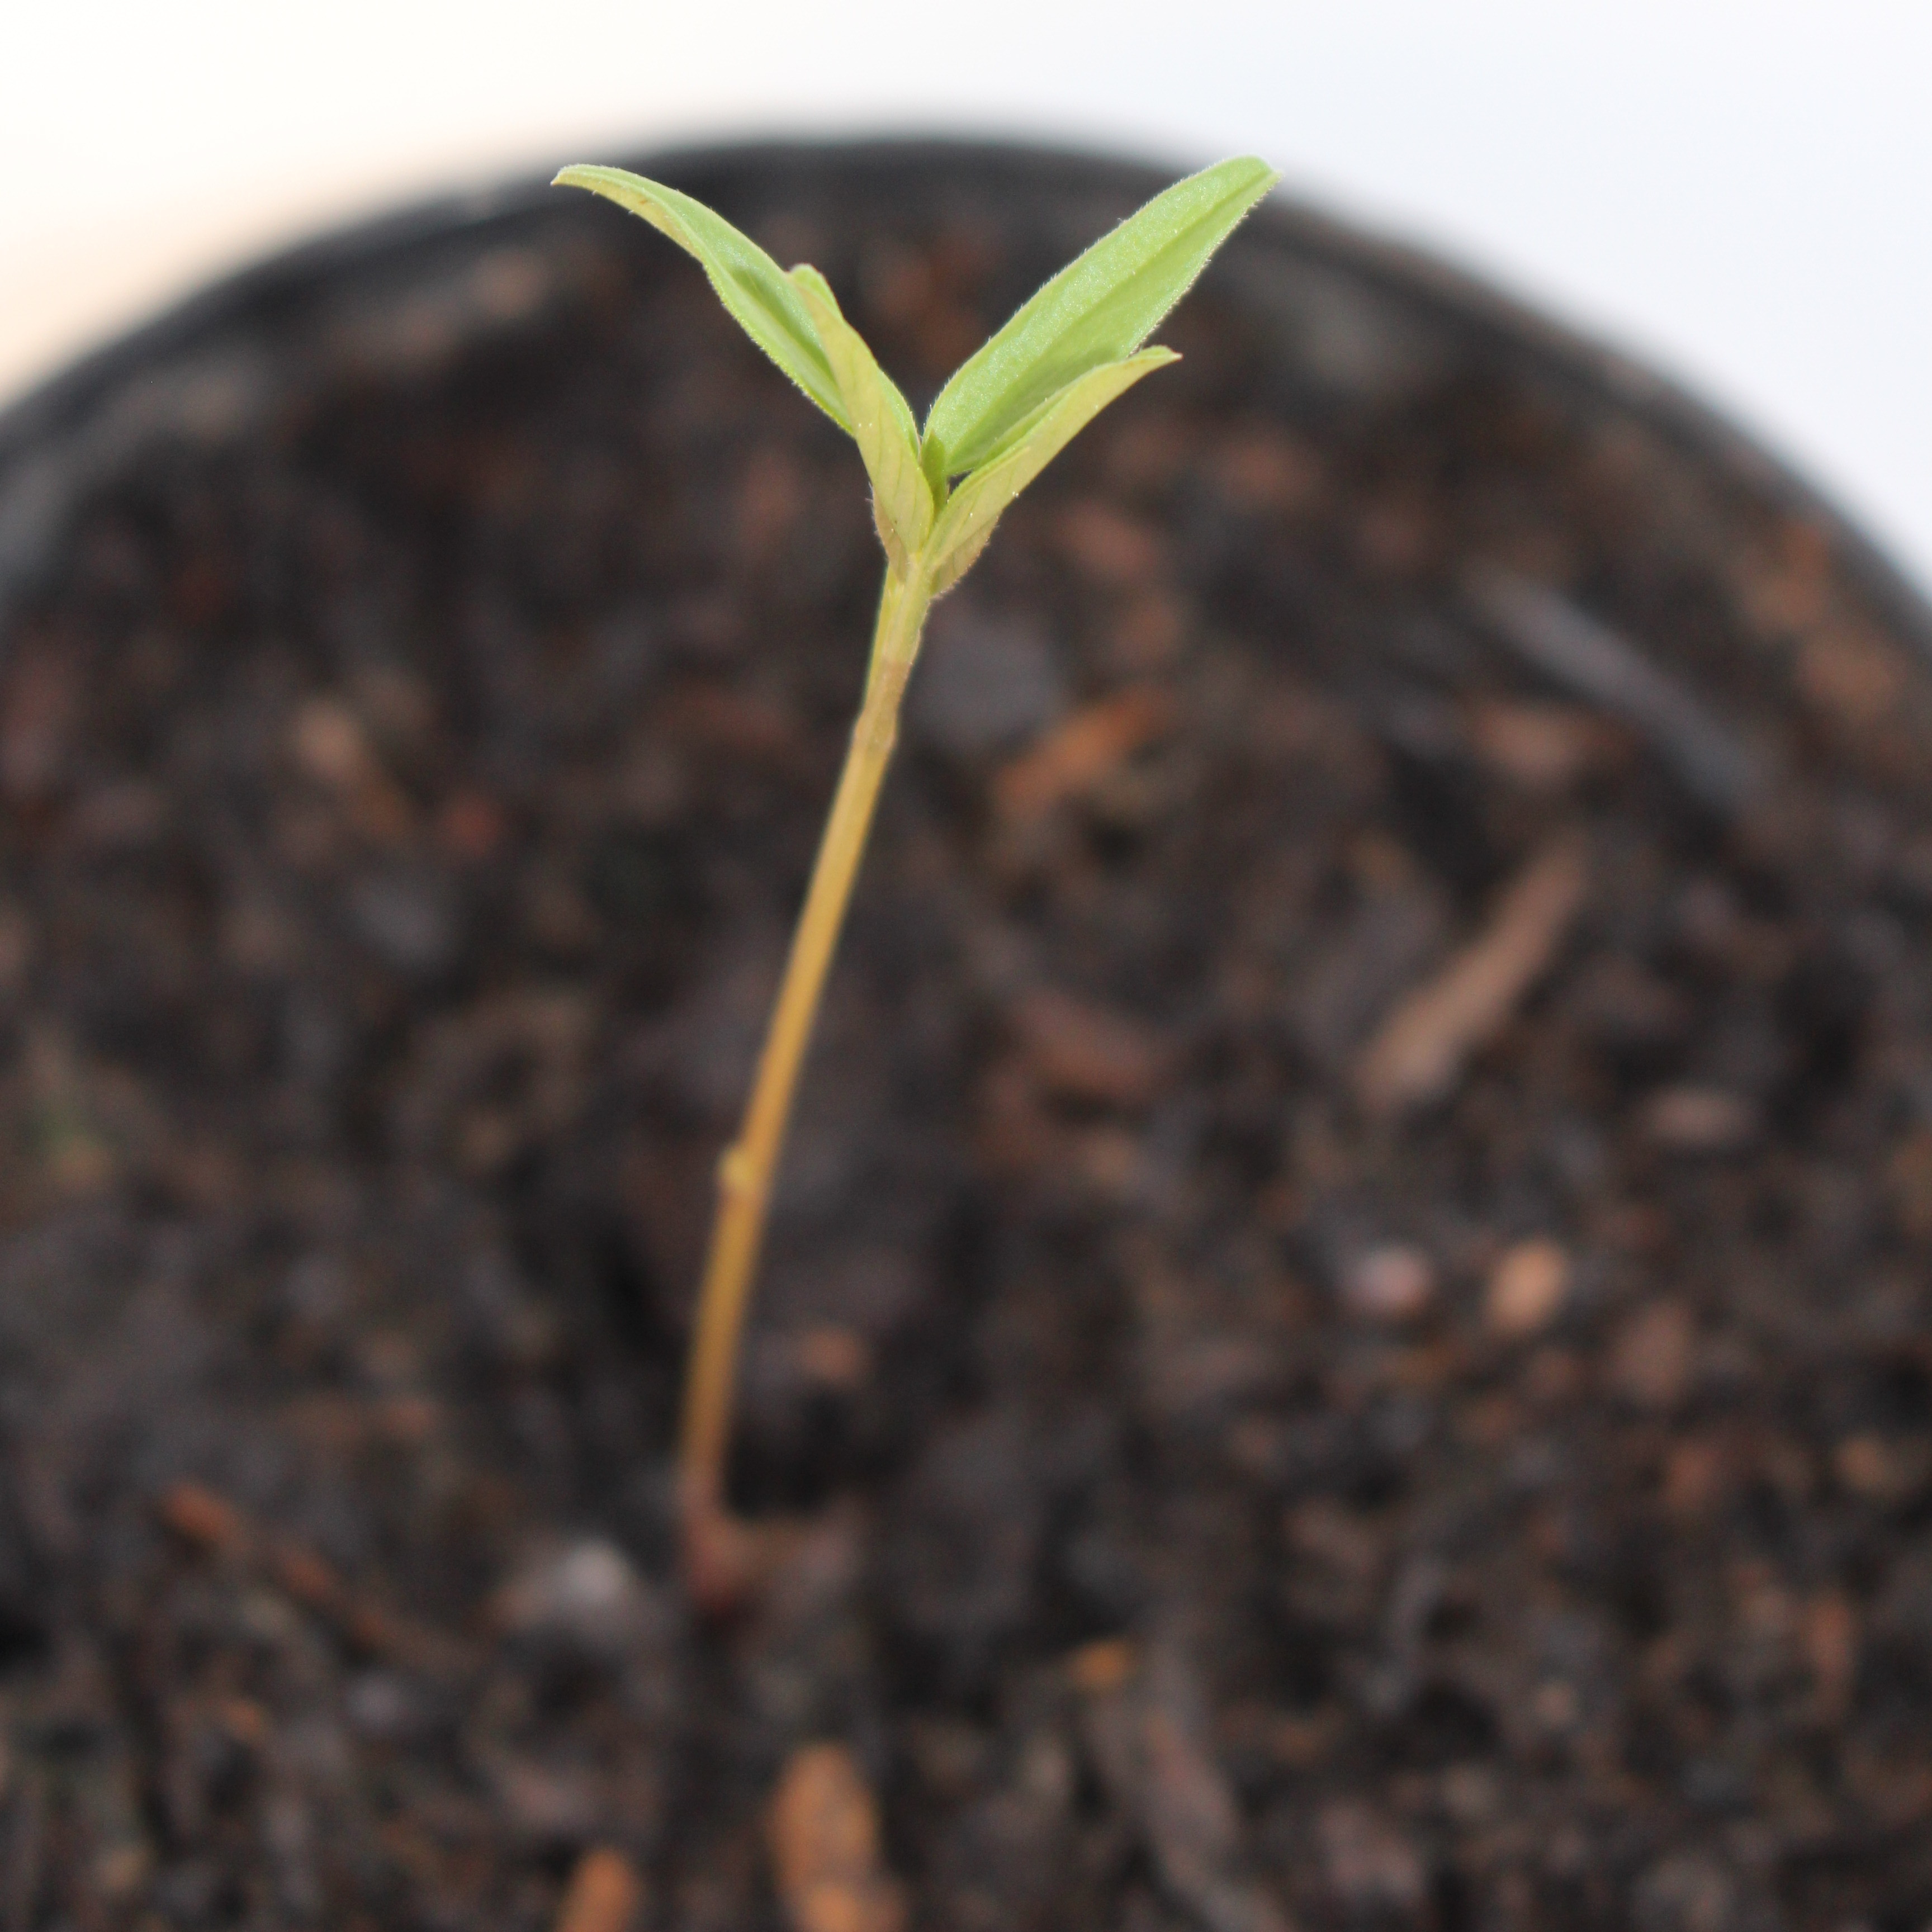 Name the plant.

Vicia sativa
